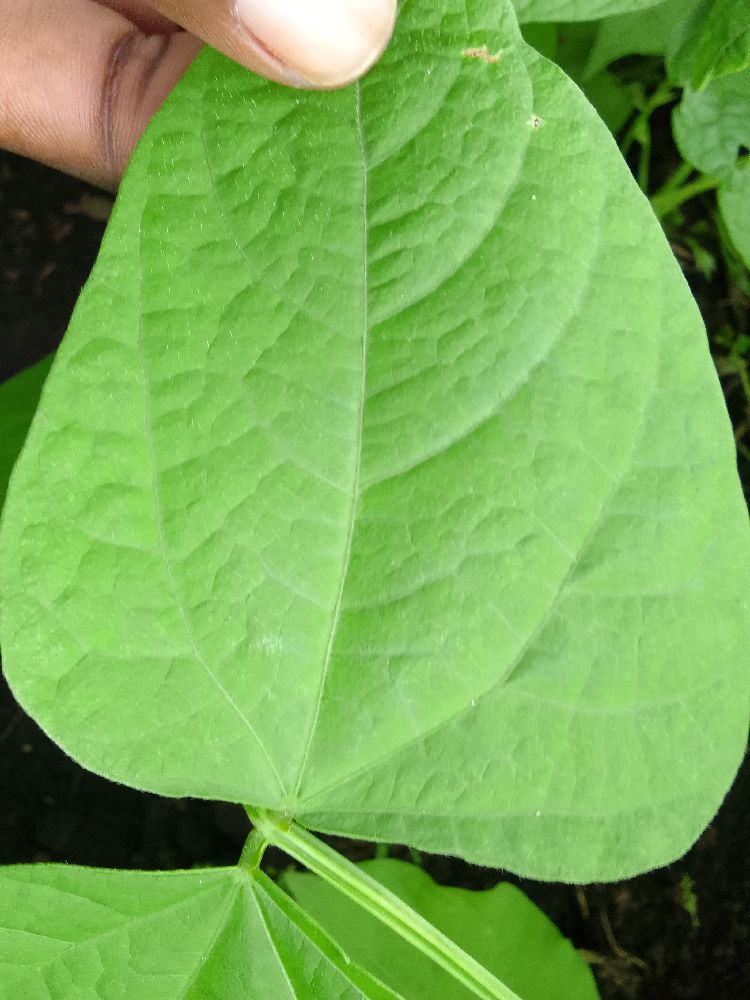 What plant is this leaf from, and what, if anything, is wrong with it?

common bean, healthy
